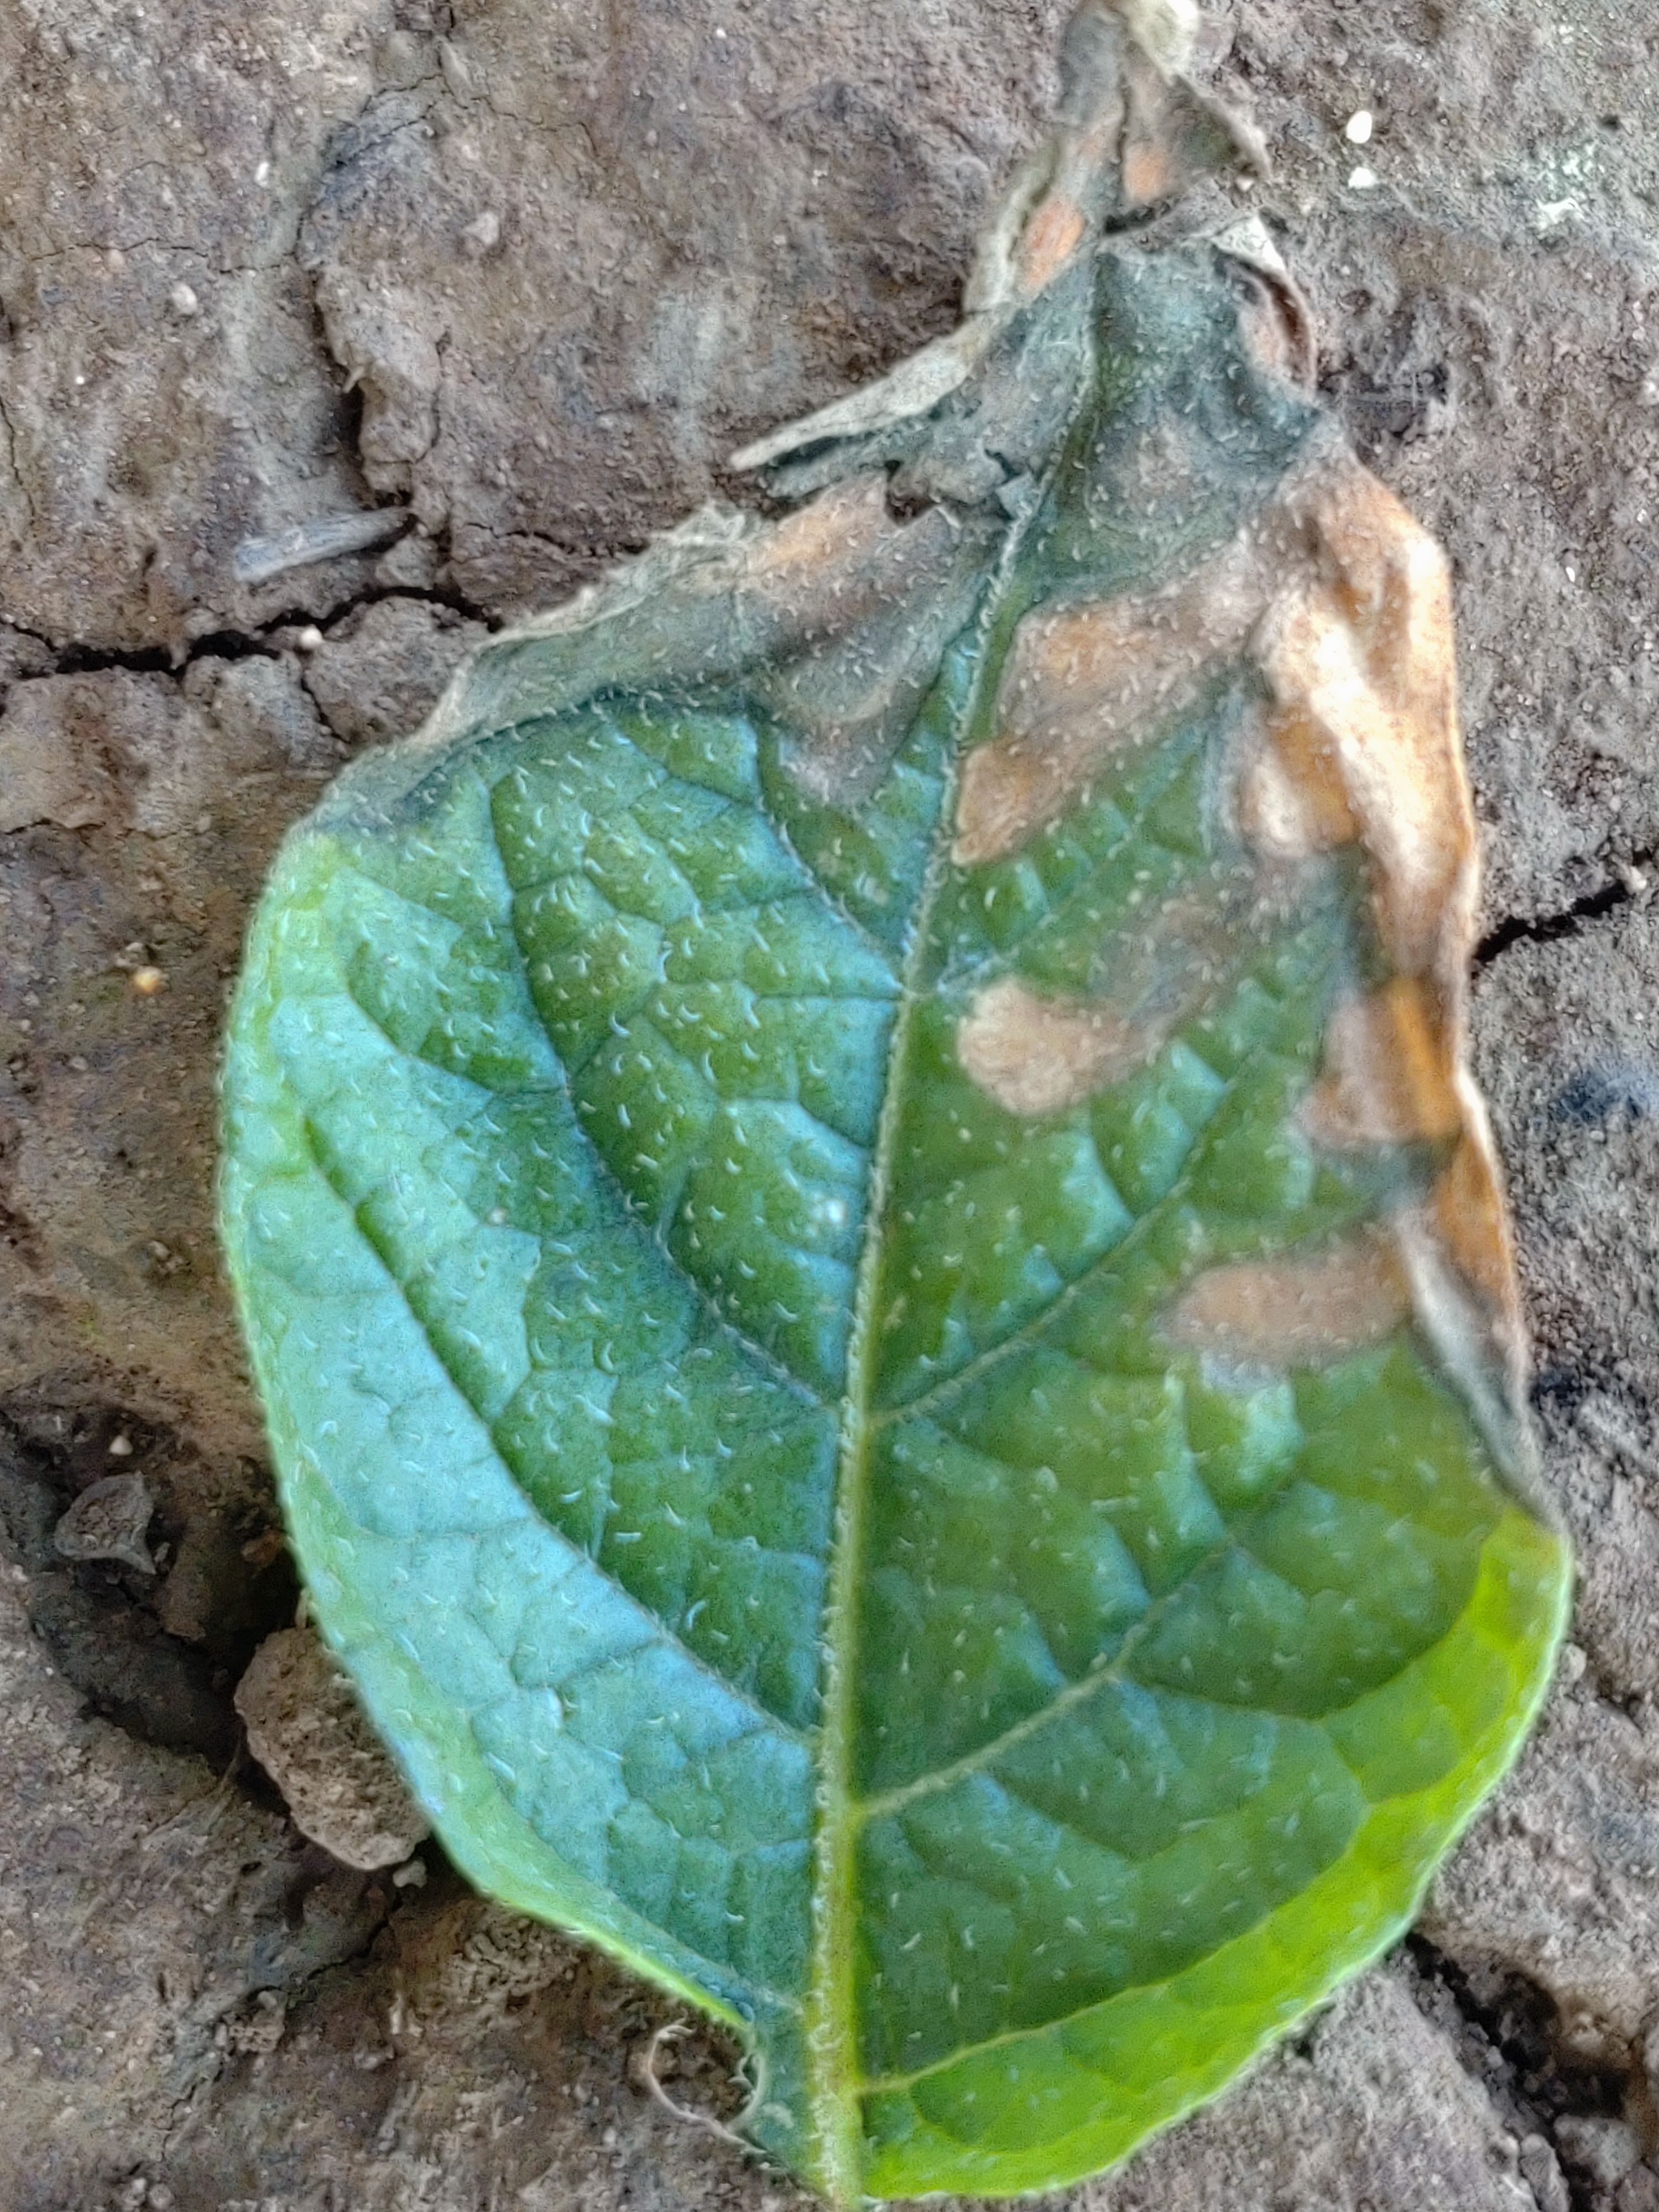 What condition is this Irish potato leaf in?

early blight
